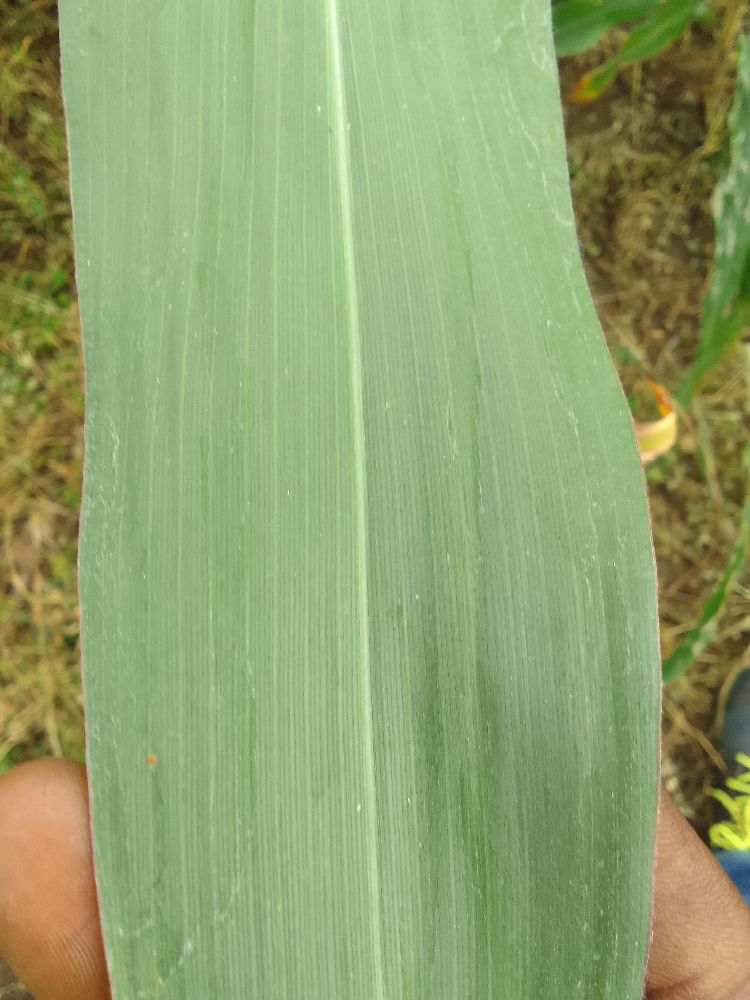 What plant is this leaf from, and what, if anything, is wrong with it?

maize, healthy
